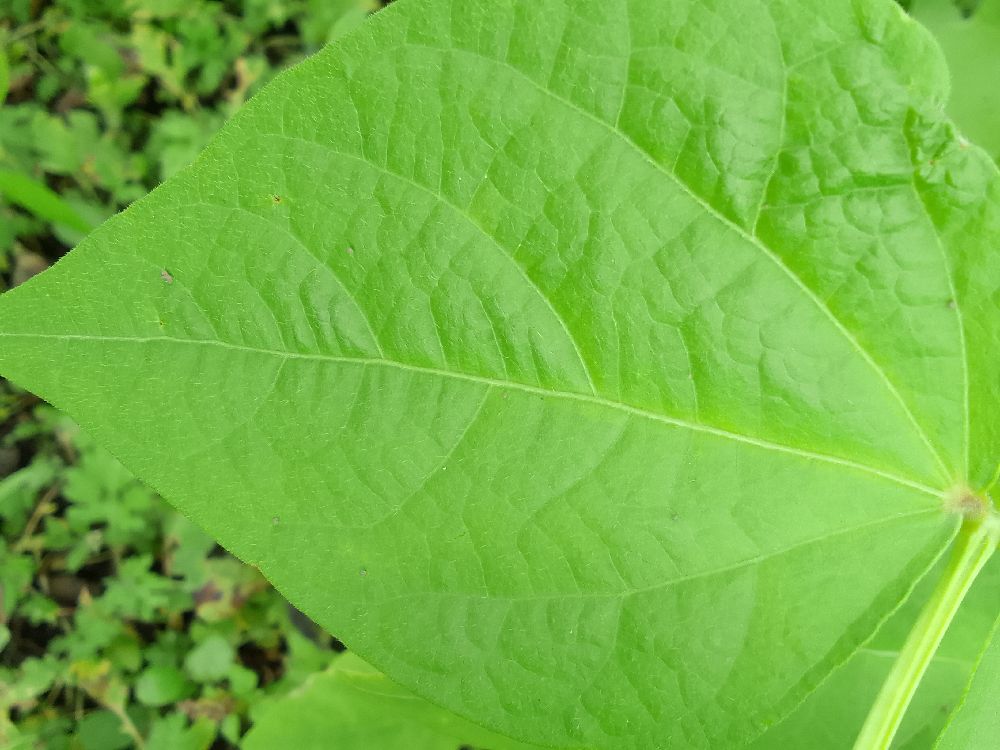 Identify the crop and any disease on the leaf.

common bean, healthy
